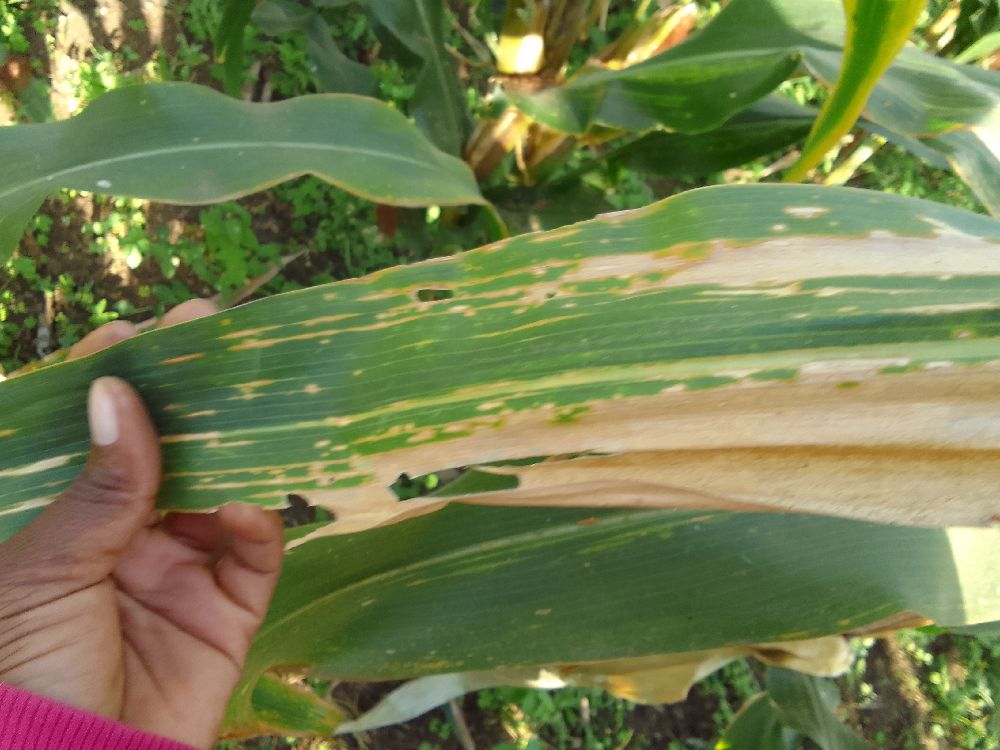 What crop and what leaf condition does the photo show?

maize, maize lethal necrosis
